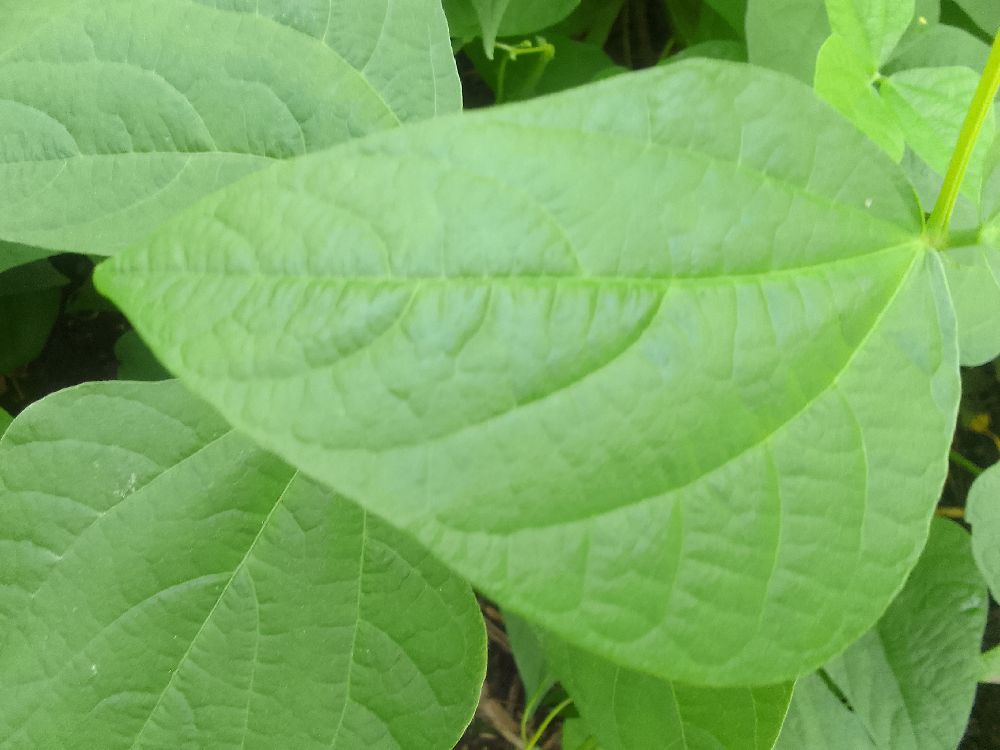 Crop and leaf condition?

common bean, healthy
